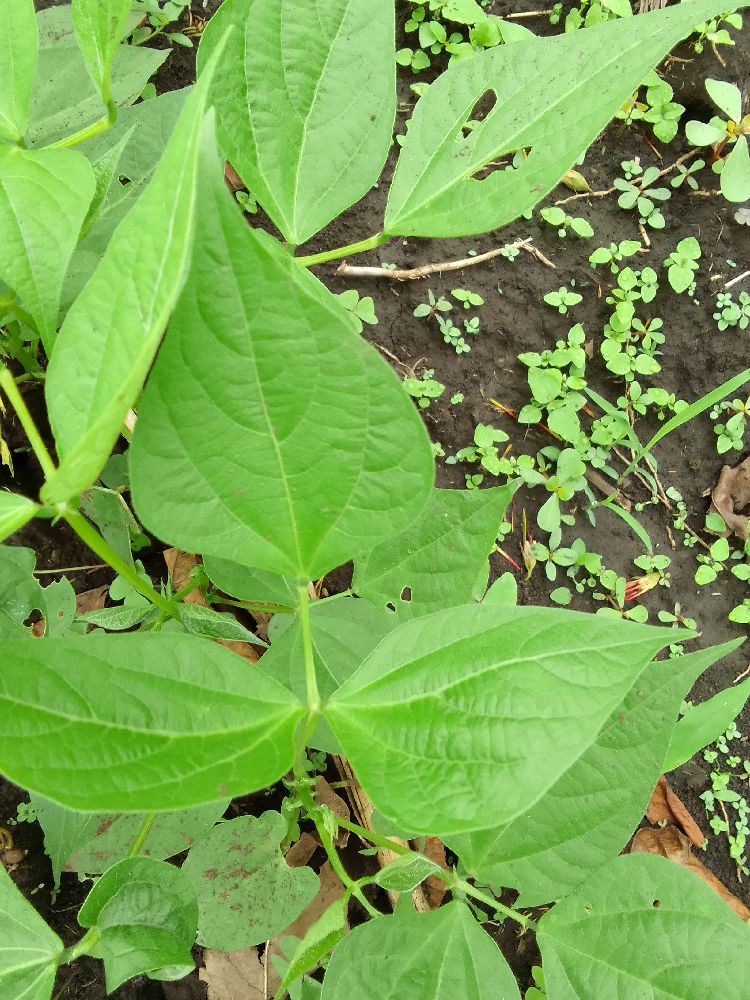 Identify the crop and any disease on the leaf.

common bean, healthy
